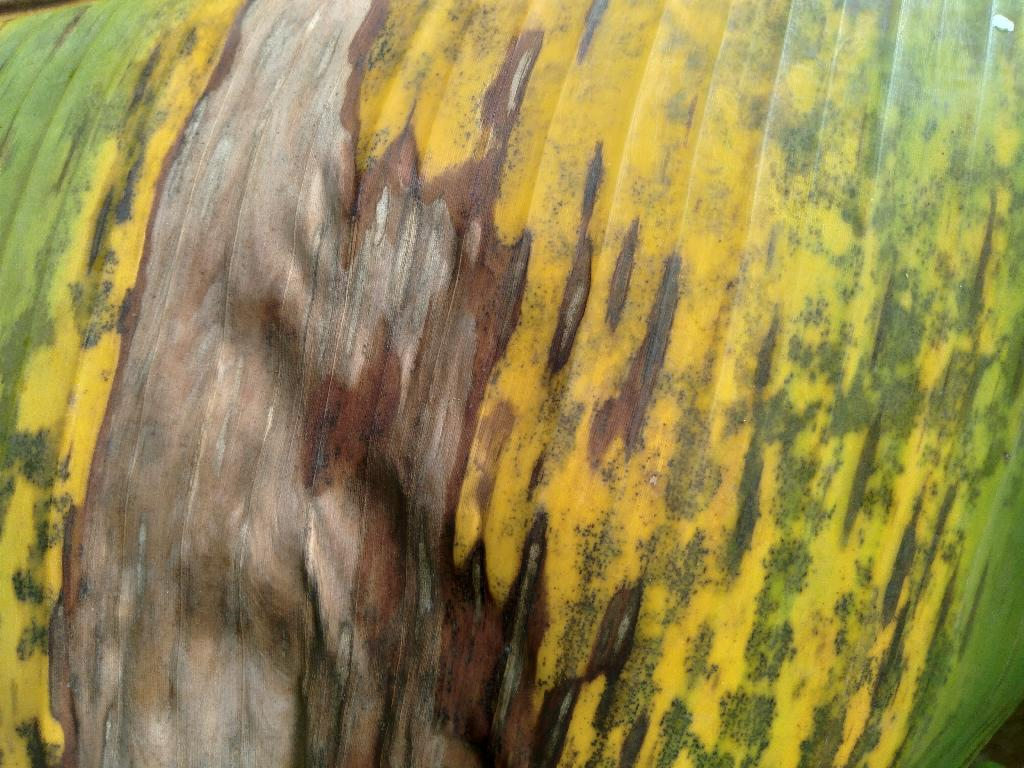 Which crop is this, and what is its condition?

banana, black sigatoka
